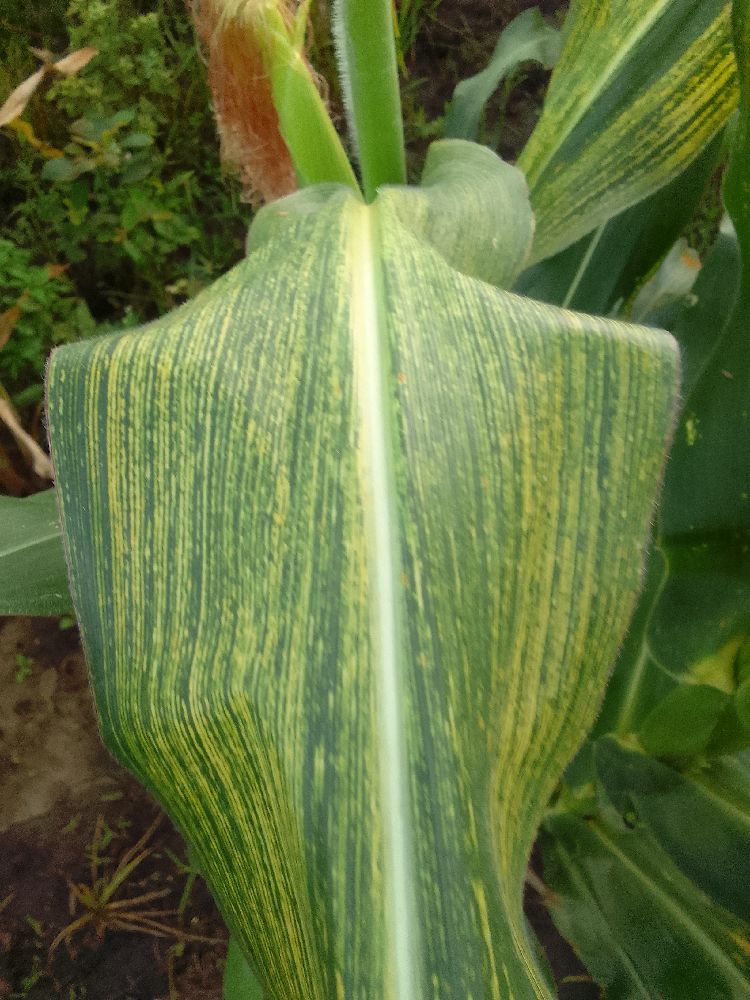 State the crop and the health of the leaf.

maize, maize streak virus
